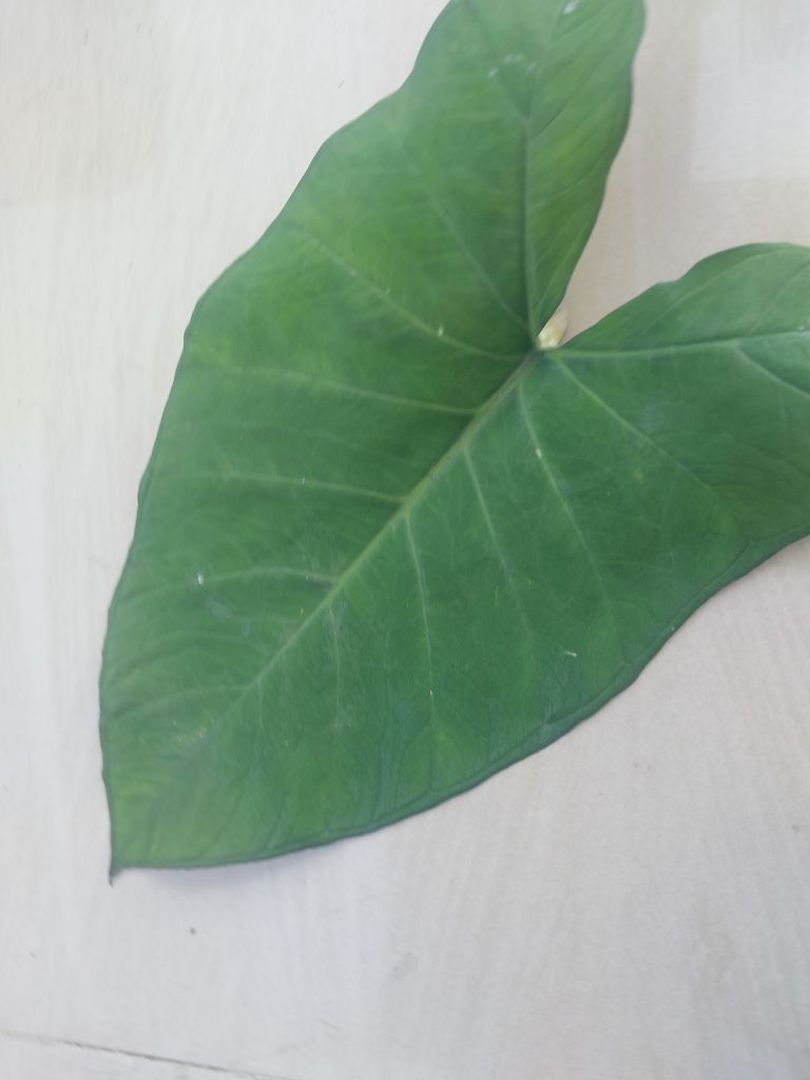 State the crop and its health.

taro, healthy
